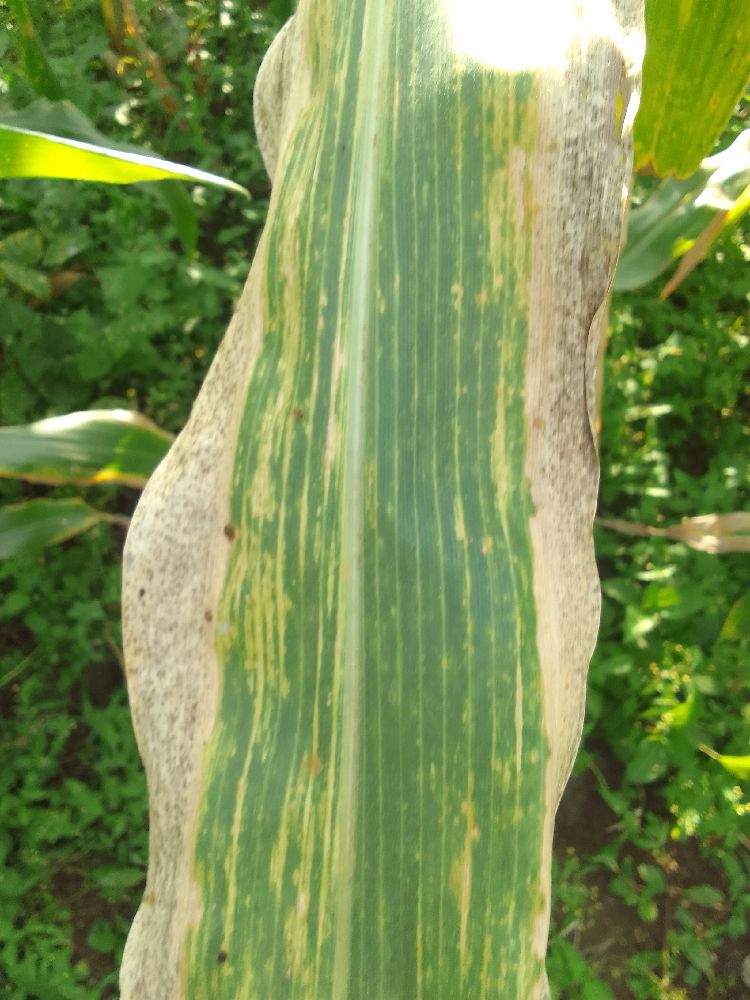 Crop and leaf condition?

maize, maize lethal necrosis
